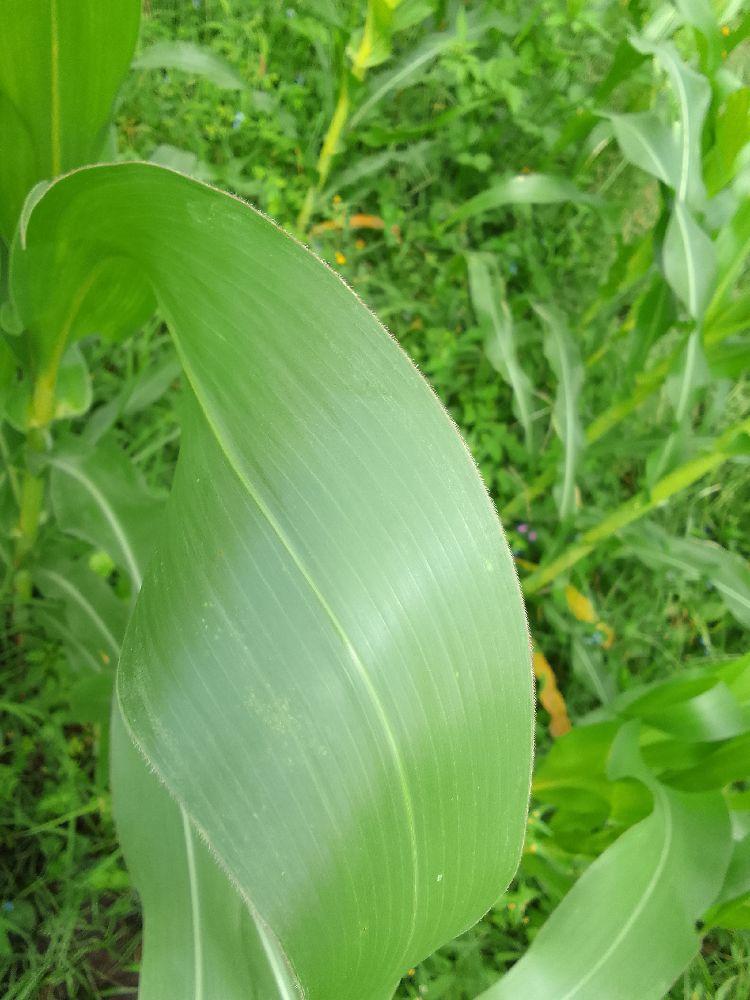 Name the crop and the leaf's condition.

maize, healthy
